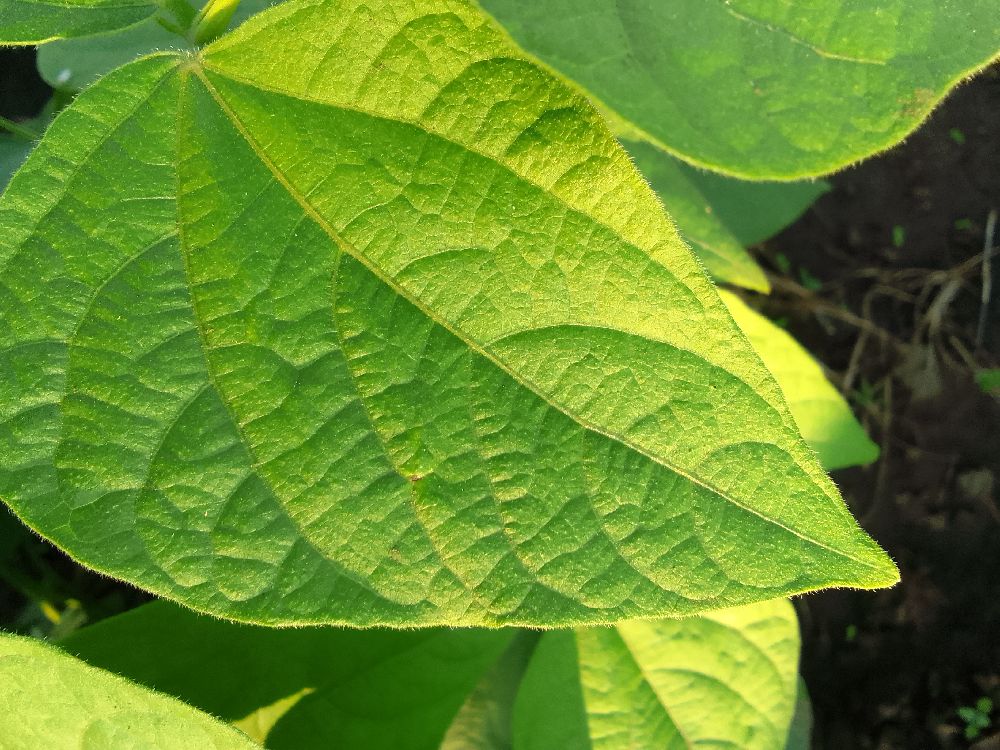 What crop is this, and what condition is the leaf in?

common bean, healthy
